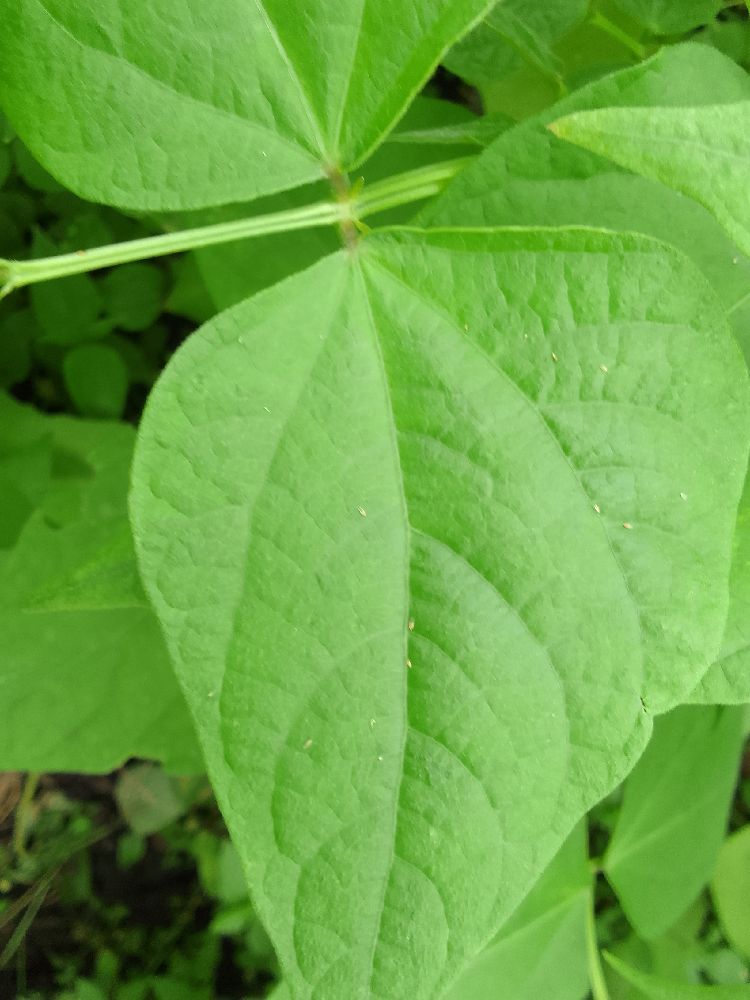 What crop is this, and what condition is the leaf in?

common bean, healthy
